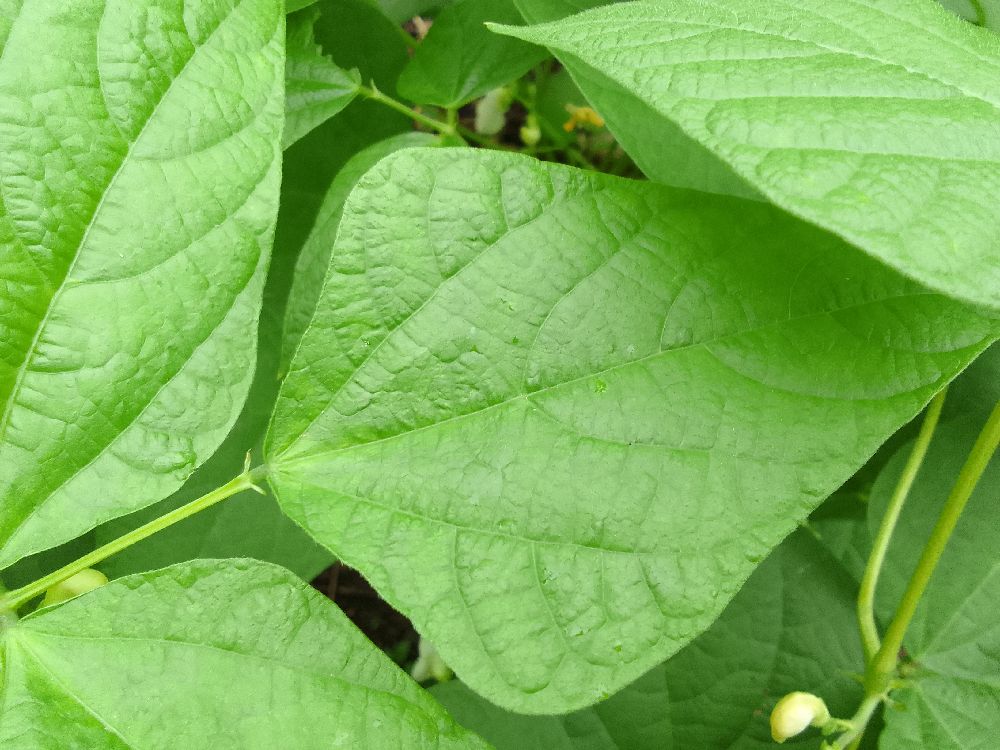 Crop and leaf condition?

common bean, healthy
